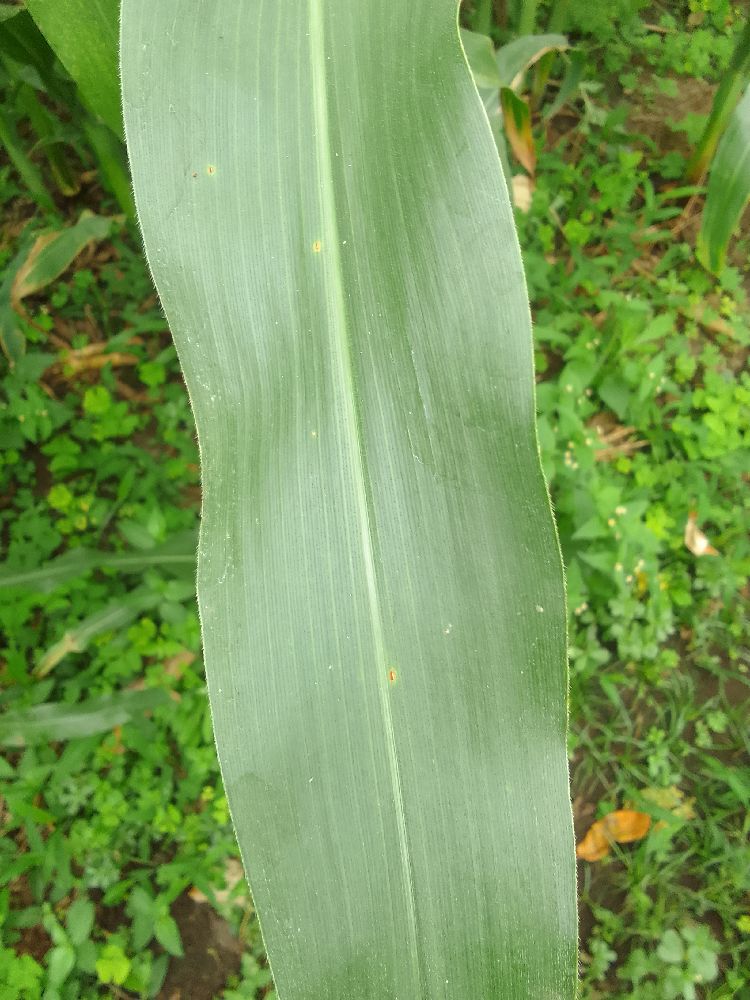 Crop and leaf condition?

maize, healthy
